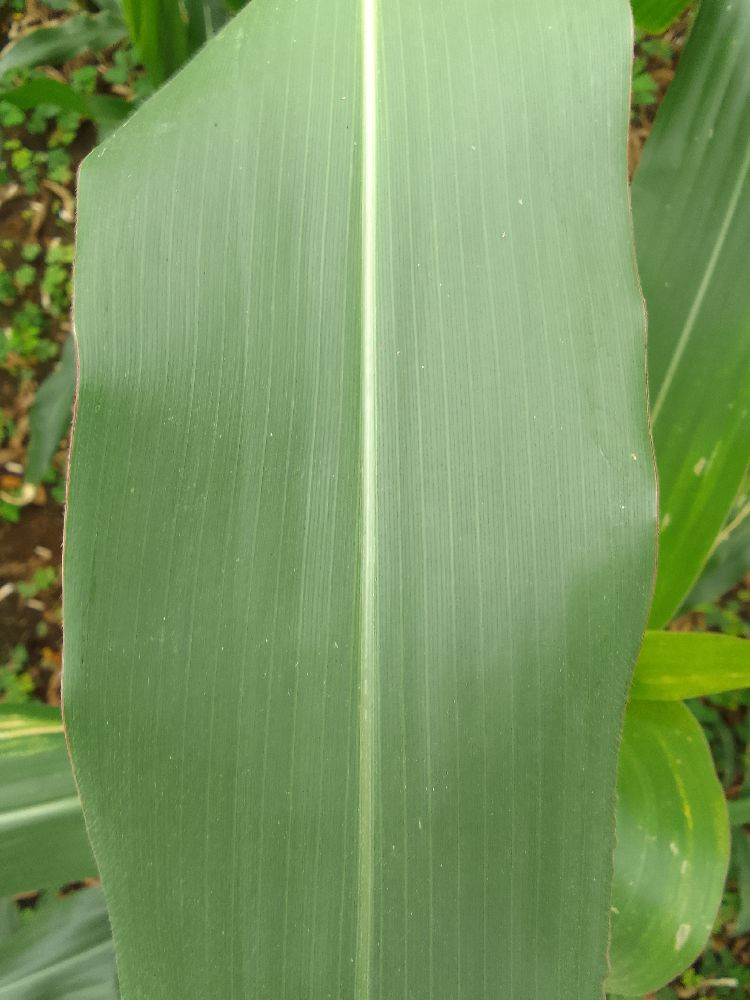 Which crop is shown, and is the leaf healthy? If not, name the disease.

maize, healthy
